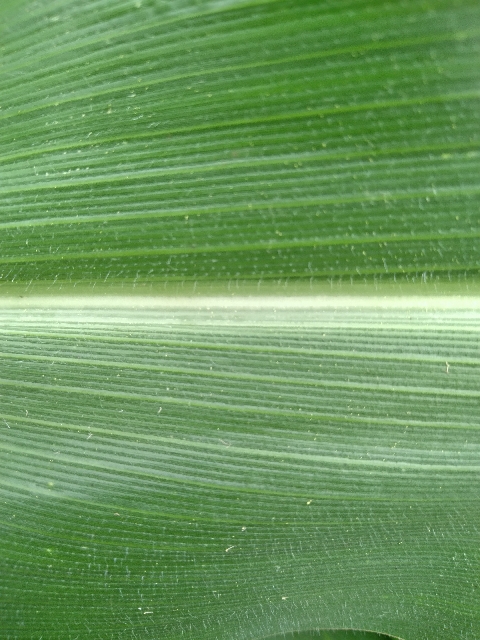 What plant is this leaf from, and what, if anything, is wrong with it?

maize, healthy
